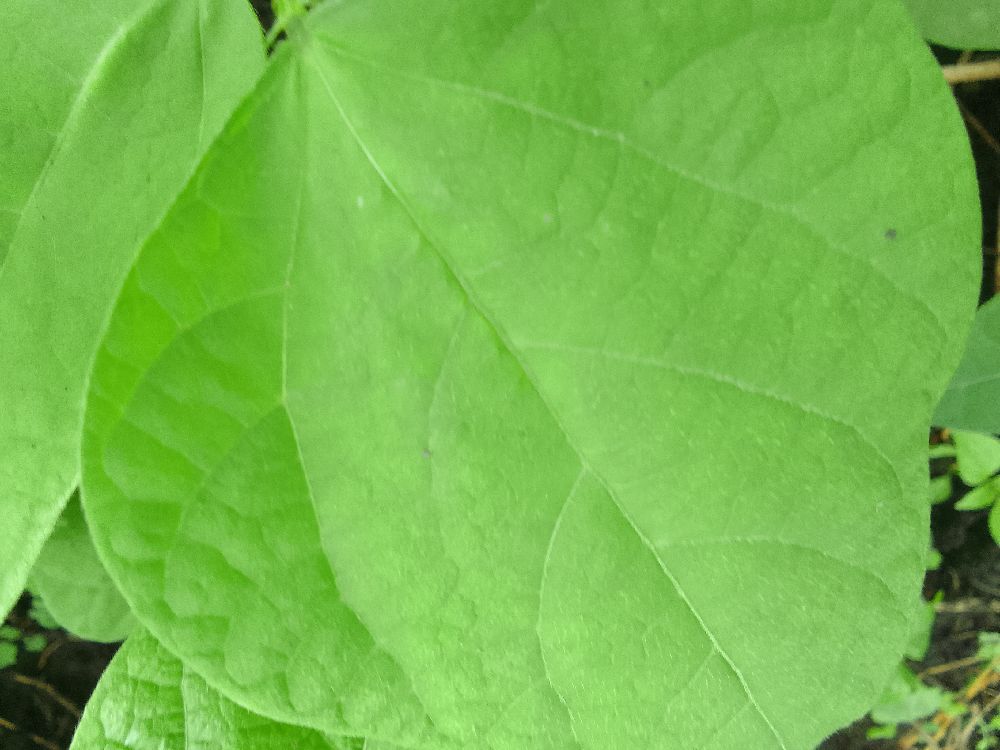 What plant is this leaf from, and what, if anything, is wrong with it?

common bean, healthy
